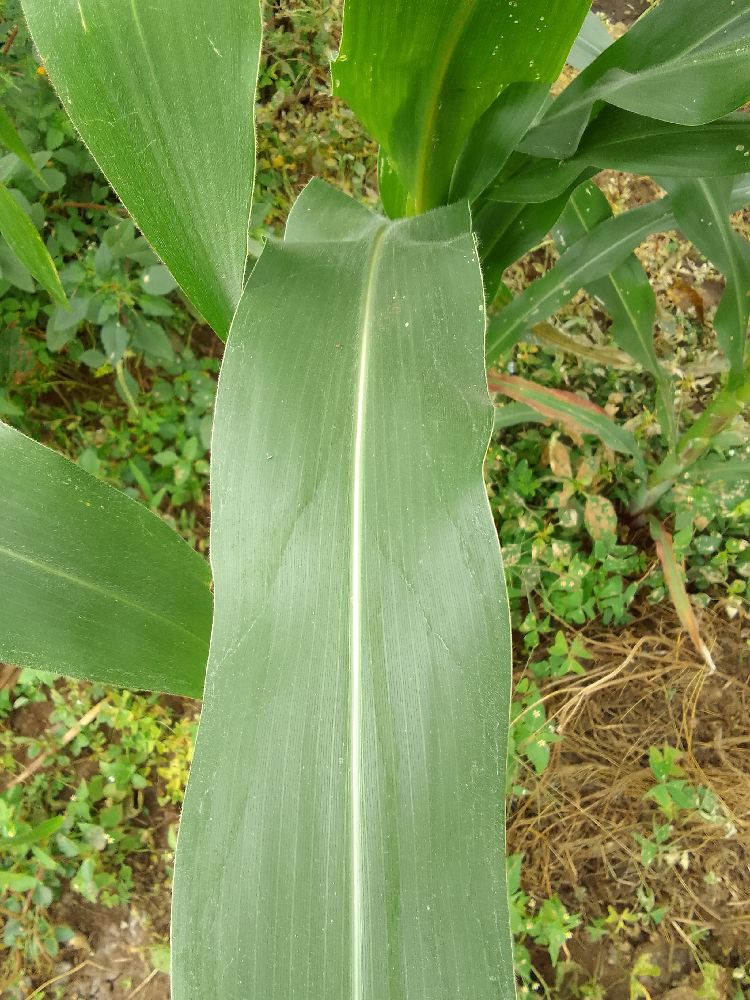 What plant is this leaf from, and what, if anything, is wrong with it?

maize, healthy
